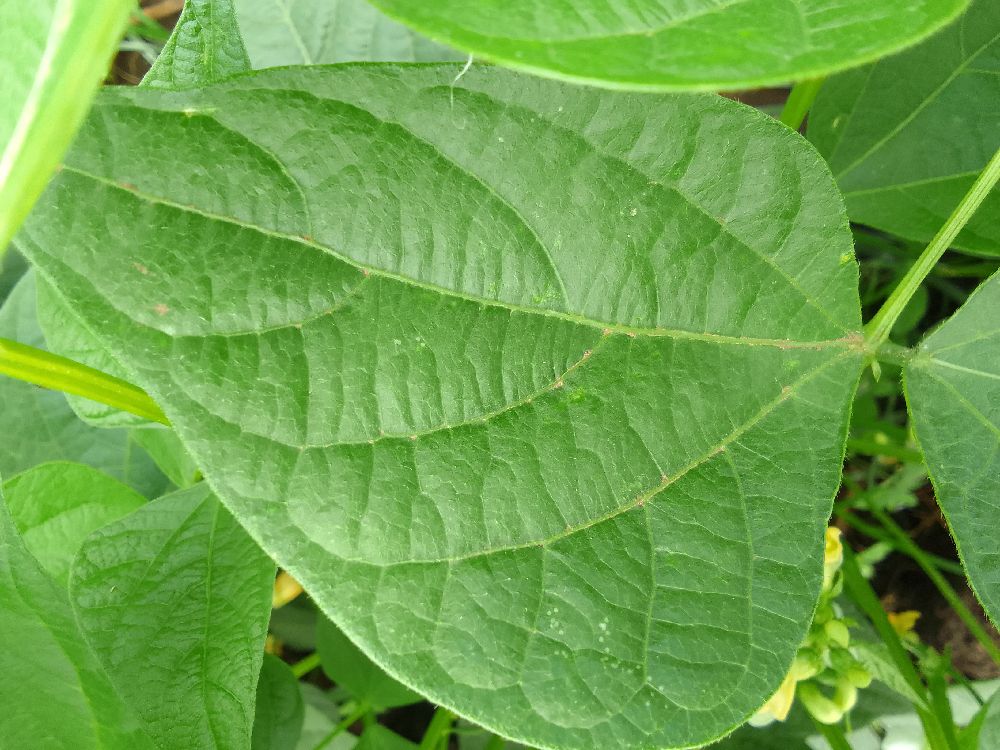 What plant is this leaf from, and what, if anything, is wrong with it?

common bean, healthy
